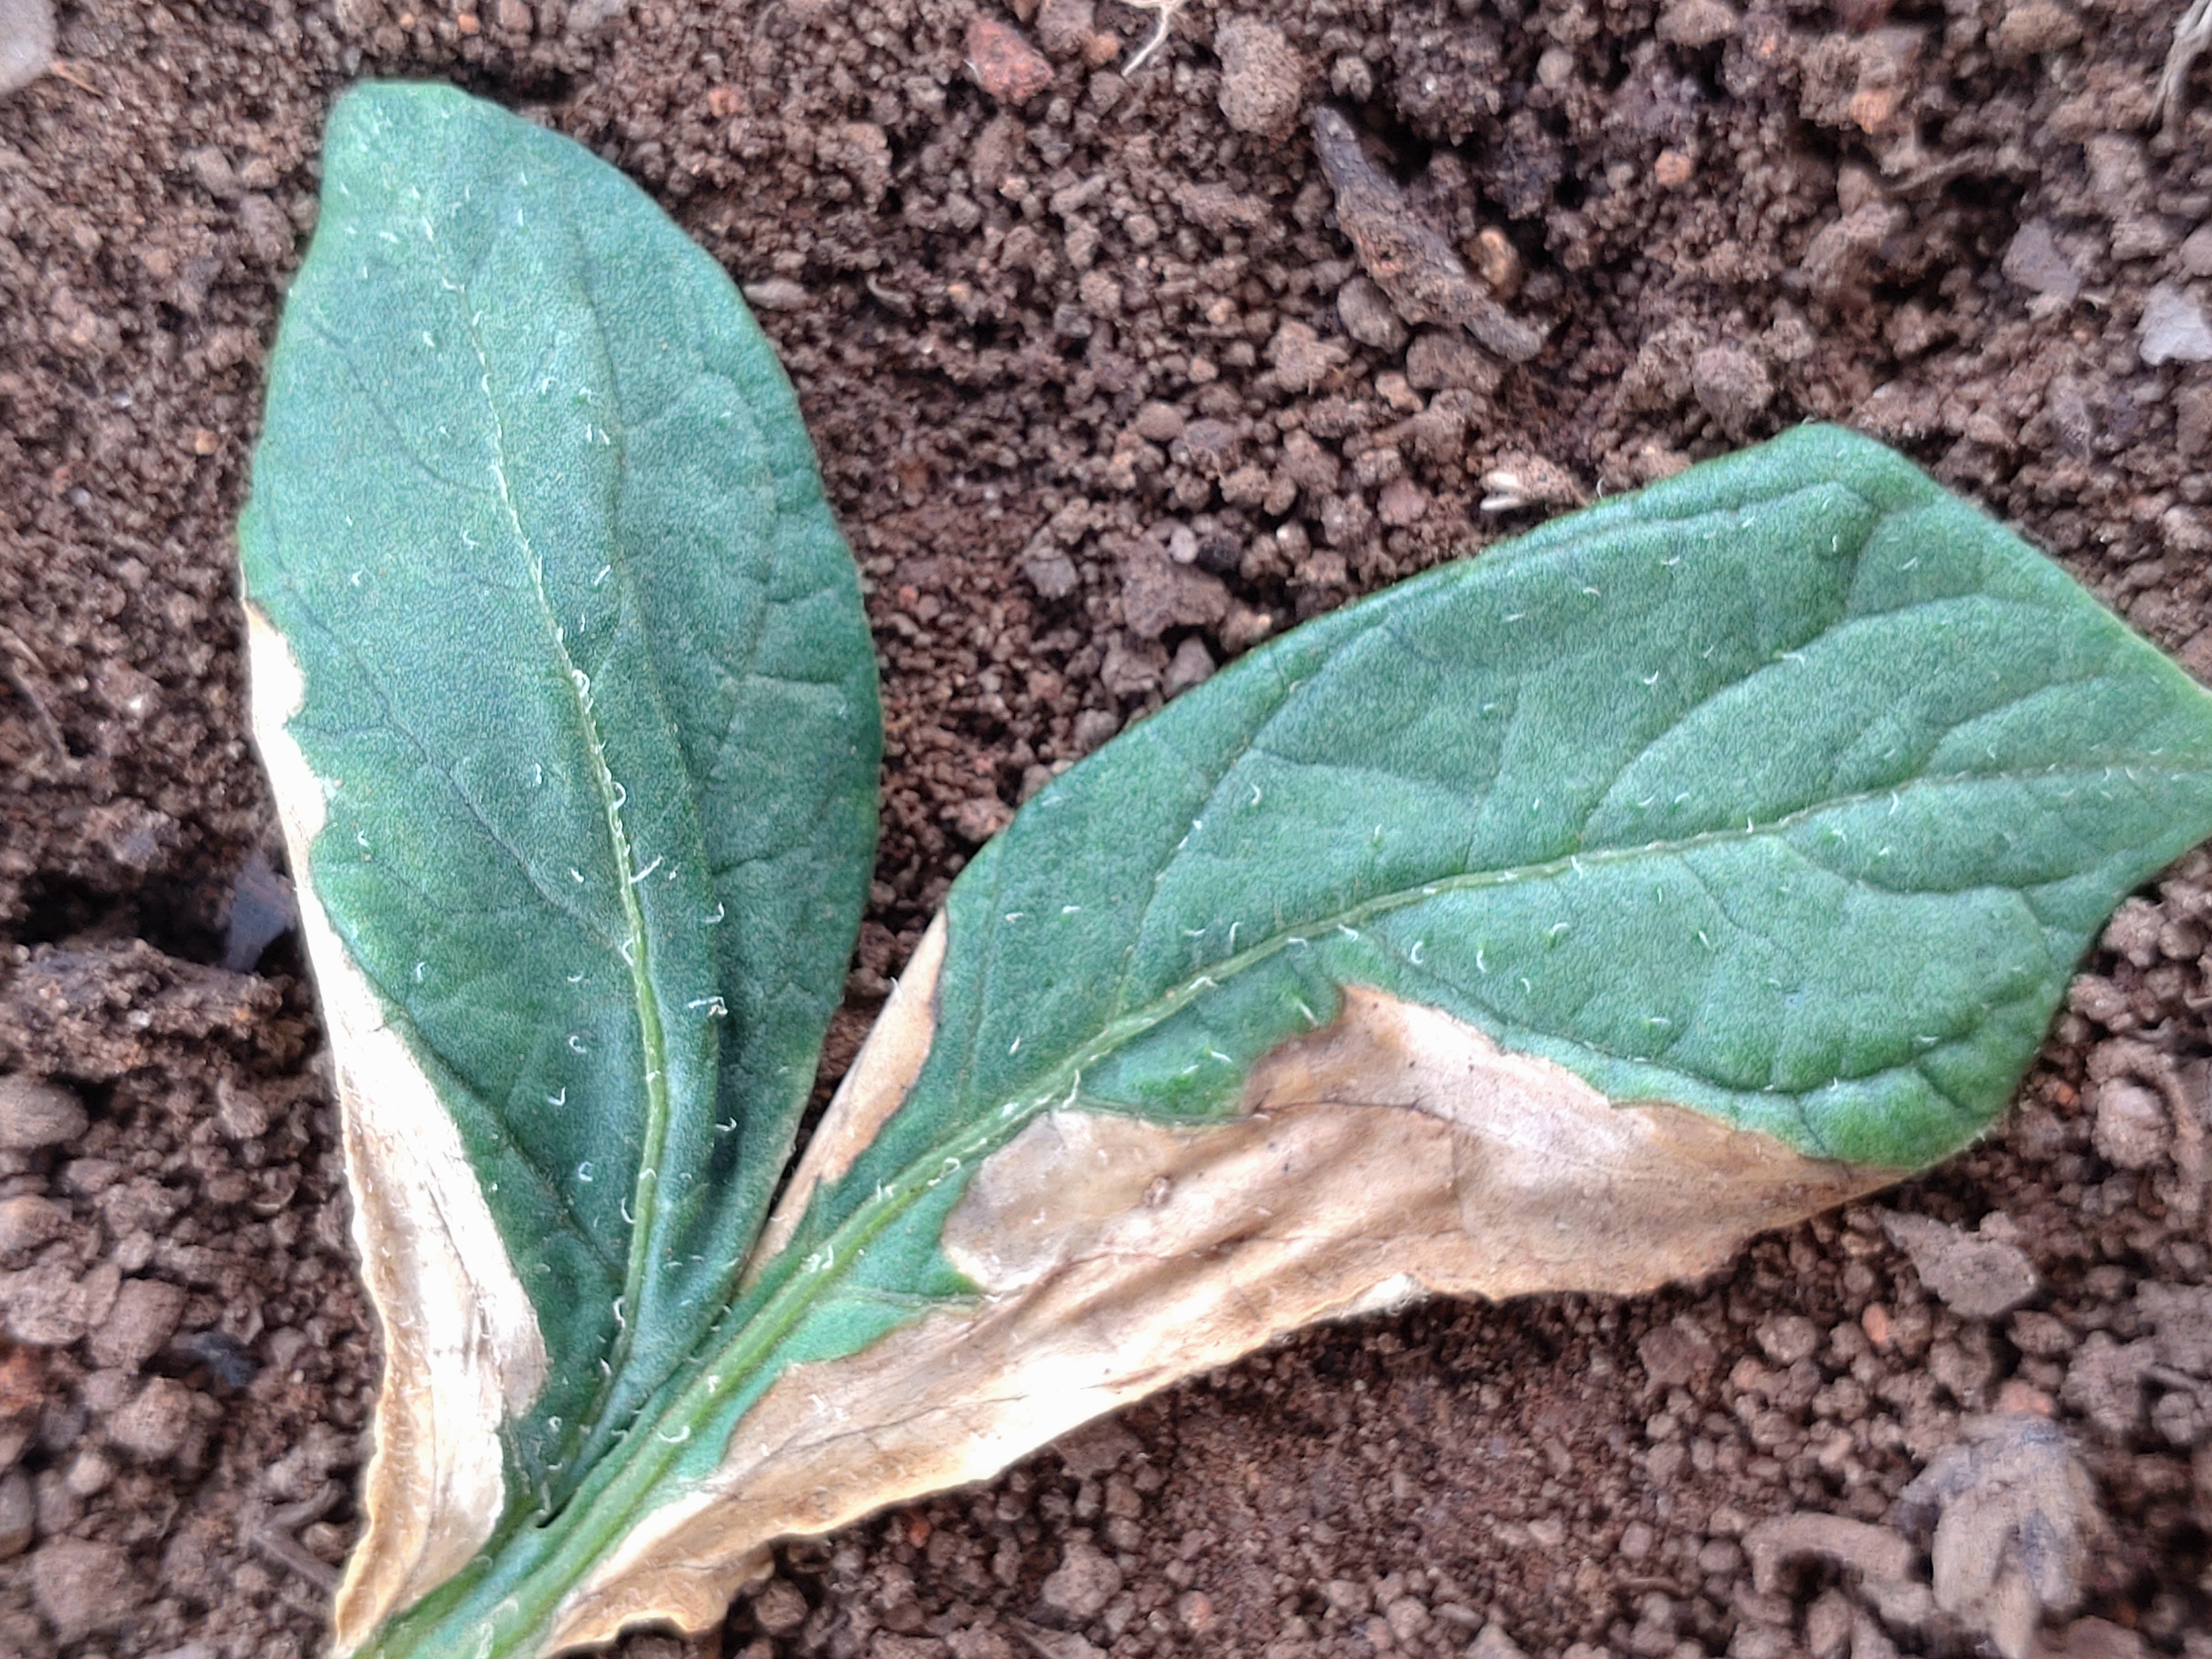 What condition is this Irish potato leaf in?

early blight
